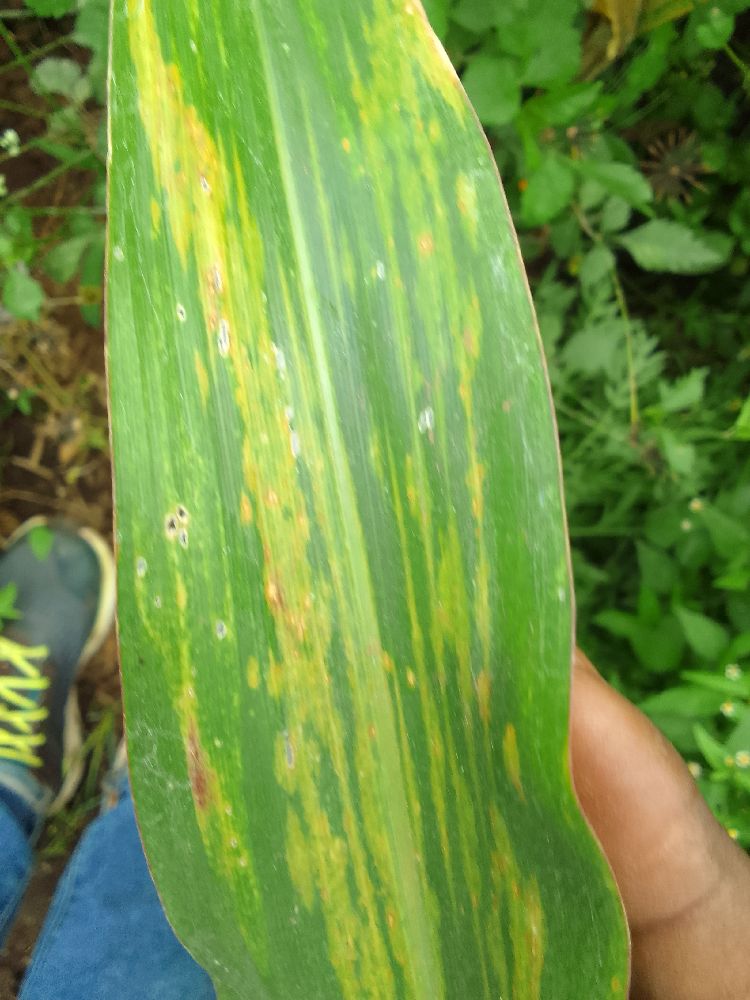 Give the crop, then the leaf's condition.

maize, maize lethal necrosis
